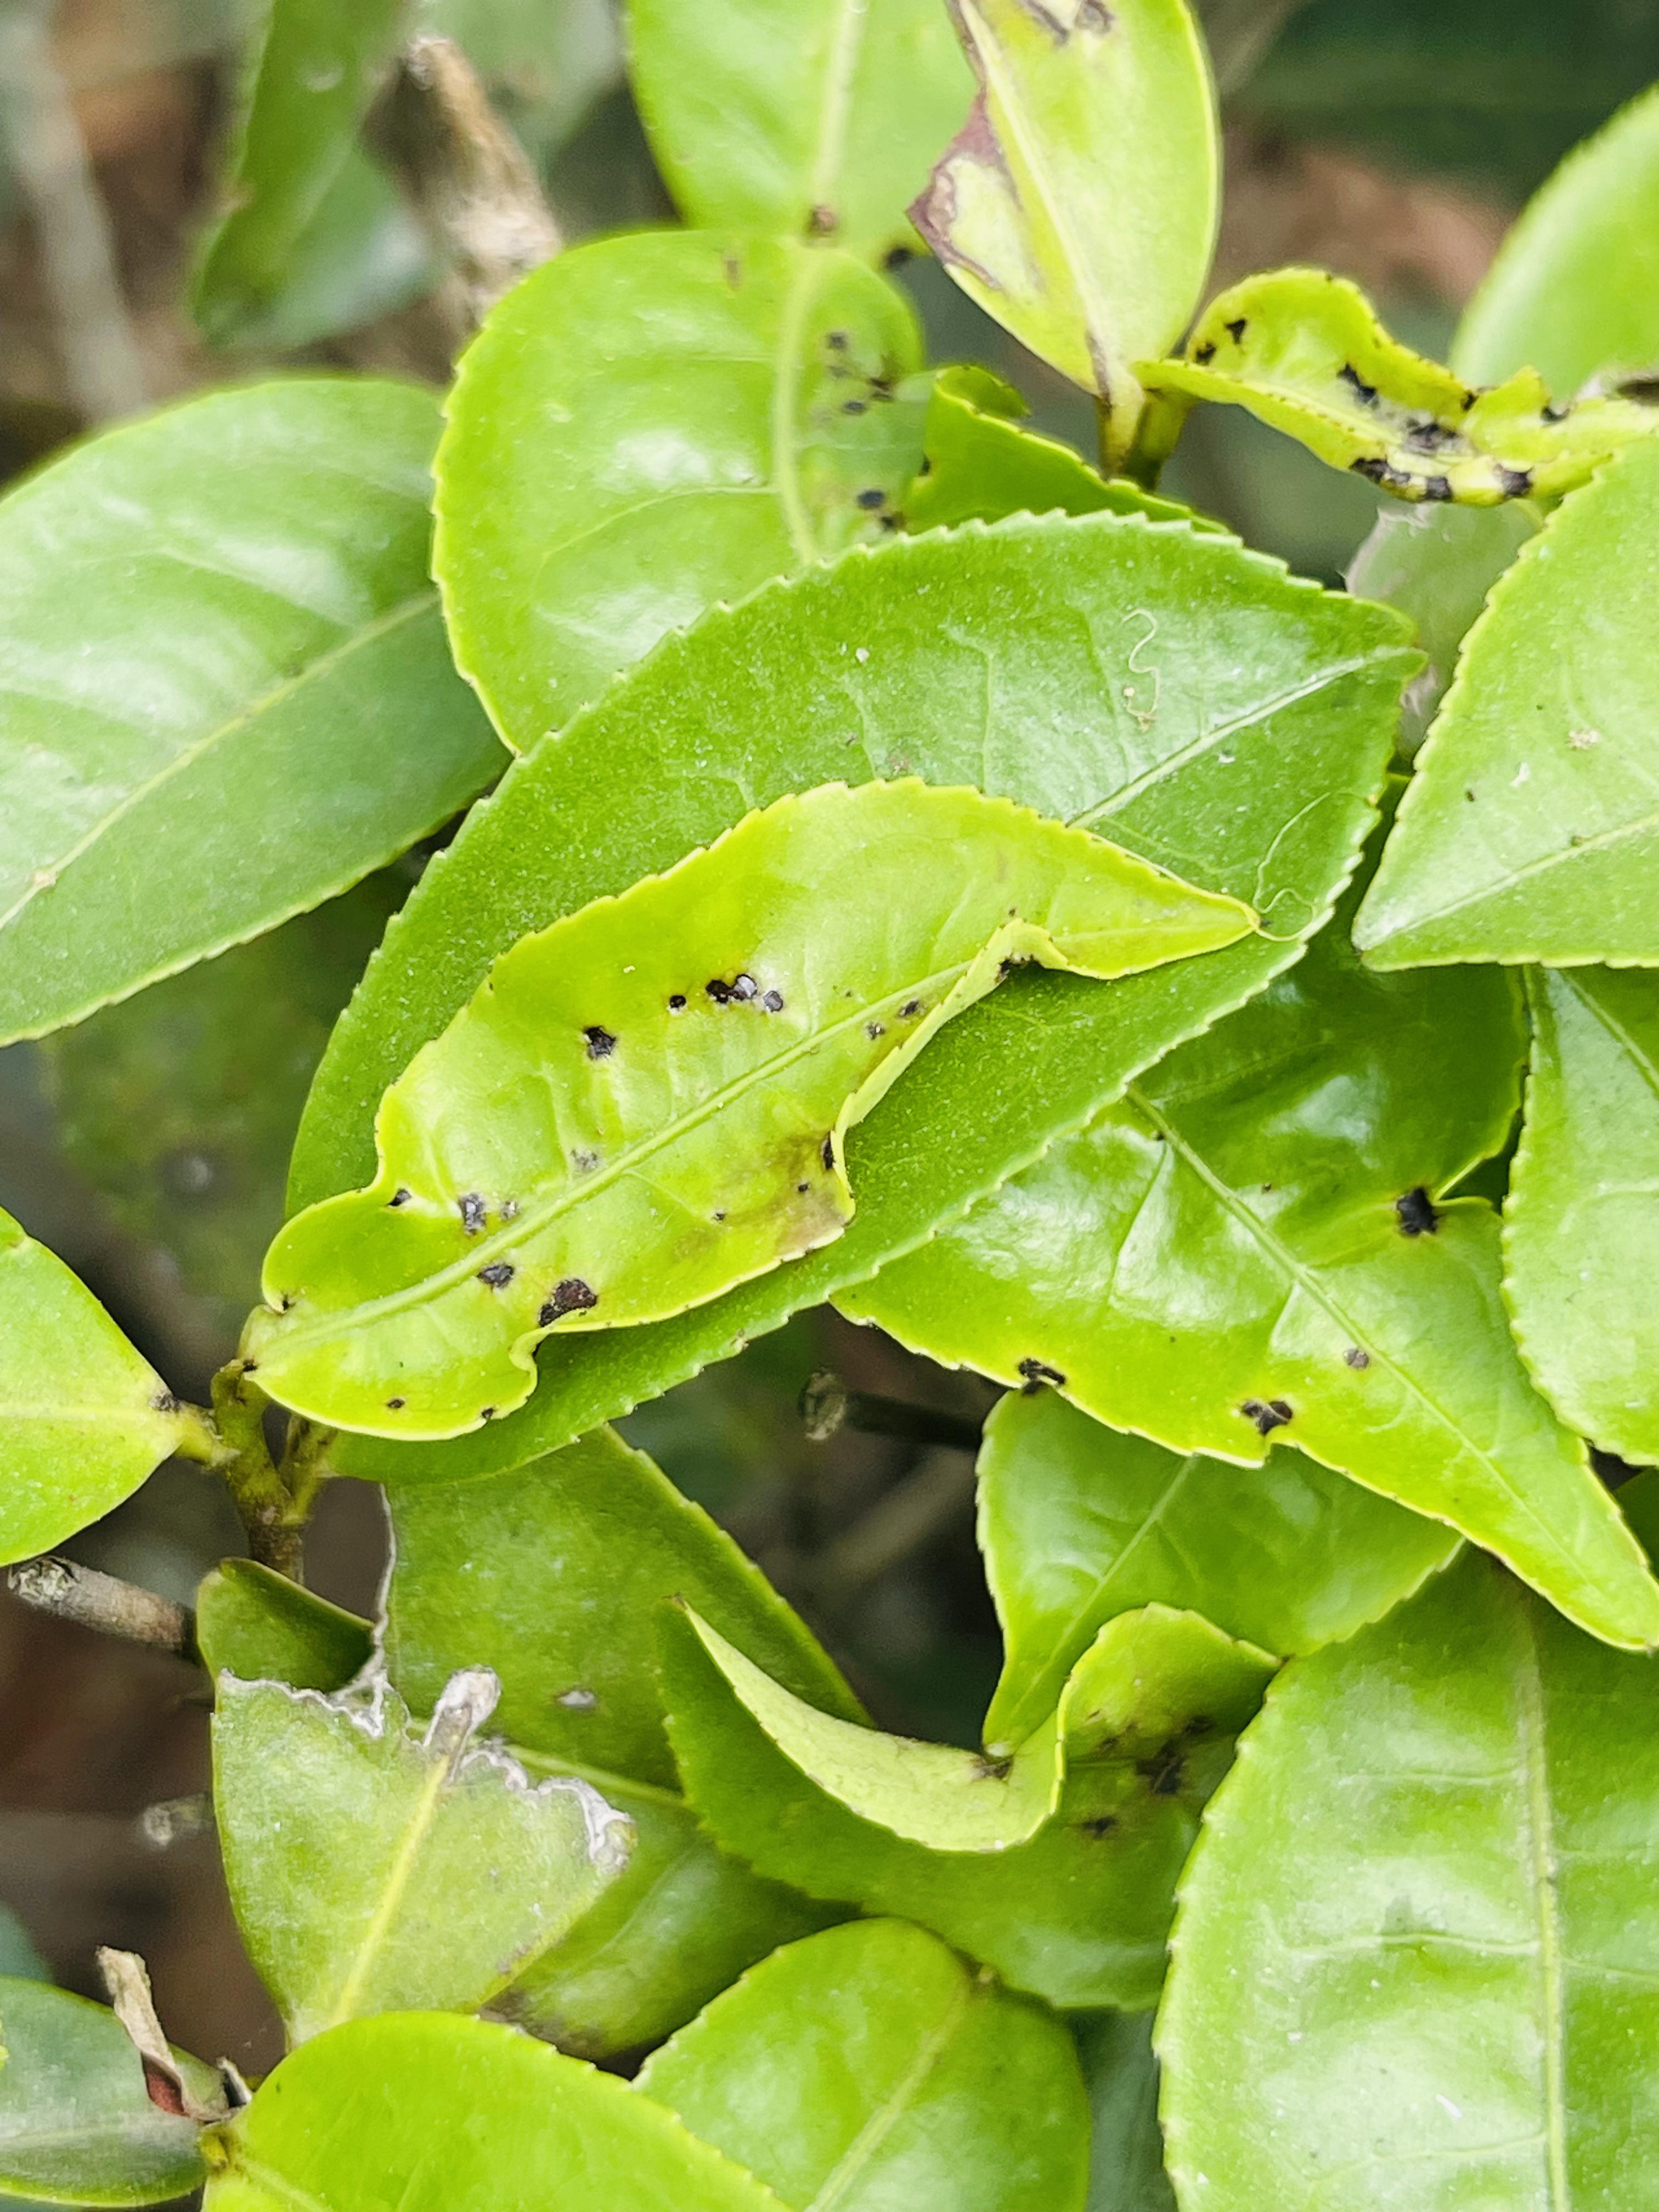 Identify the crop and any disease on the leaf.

tea, helopeltis
